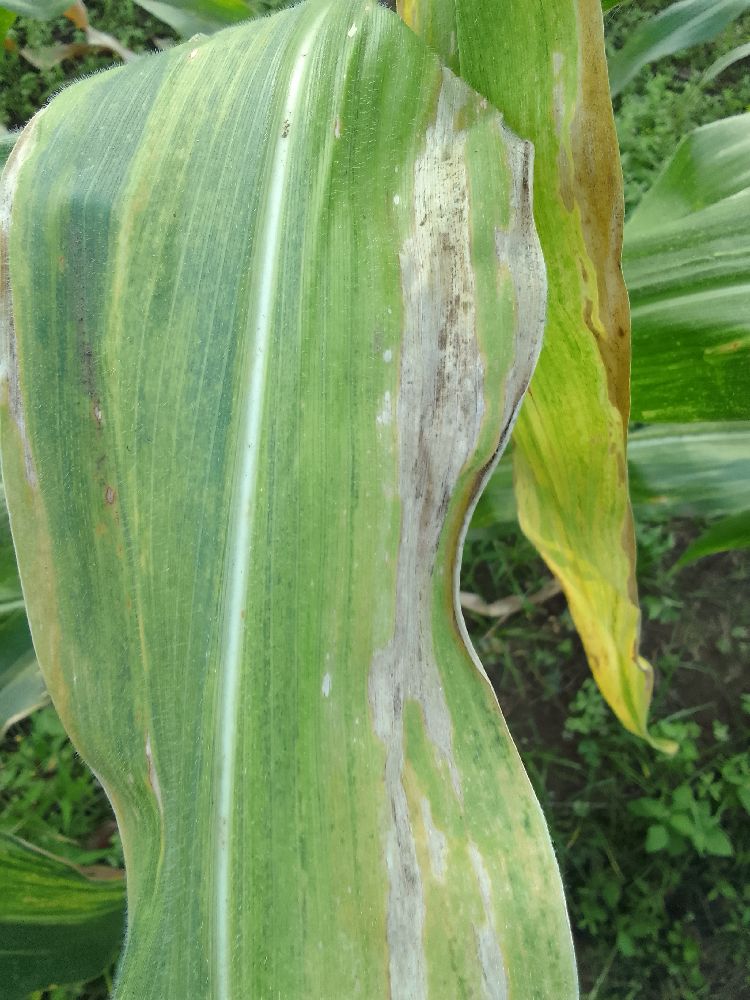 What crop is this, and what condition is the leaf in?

maize, maize lethal necrosis
